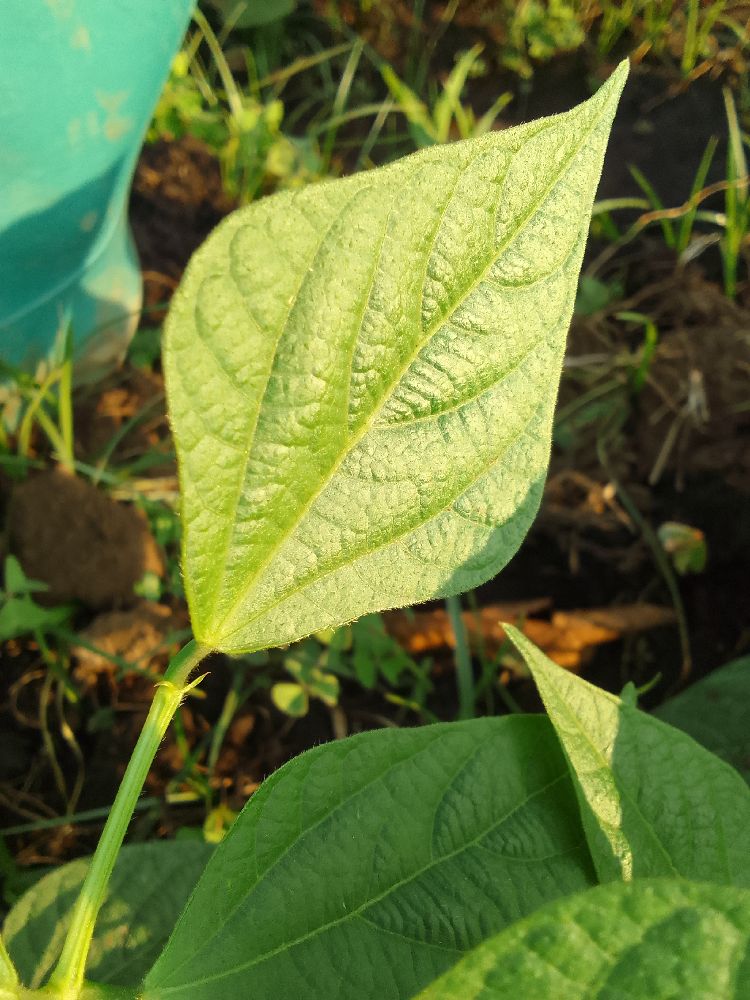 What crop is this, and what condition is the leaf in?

common bean, healthy
